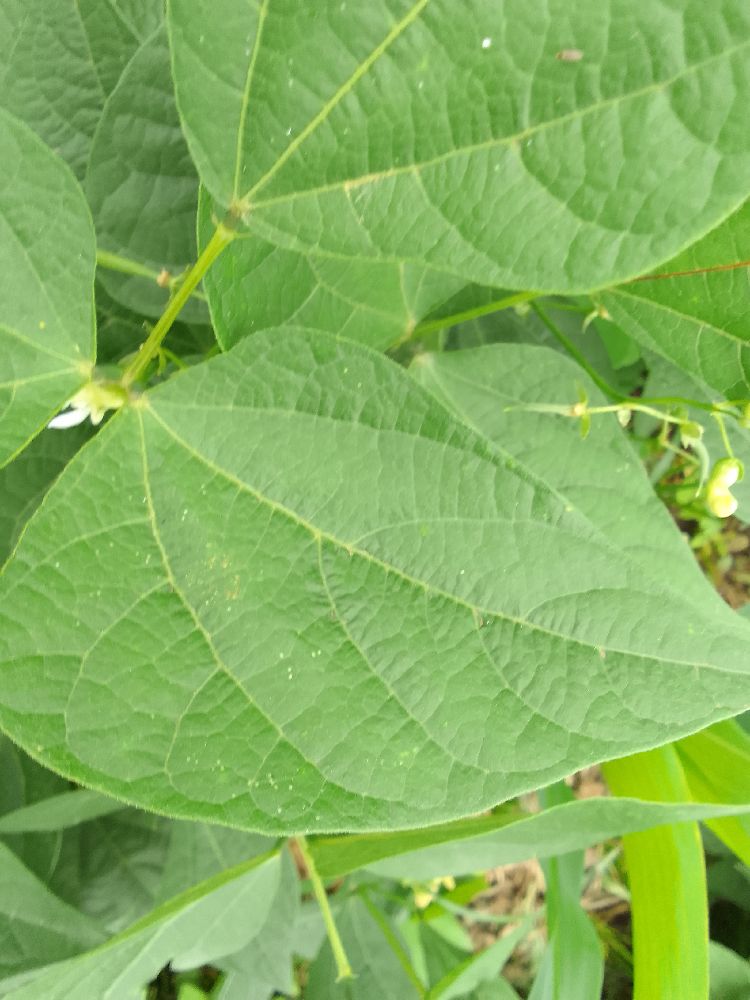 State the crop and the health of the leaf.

common bean, healthy
